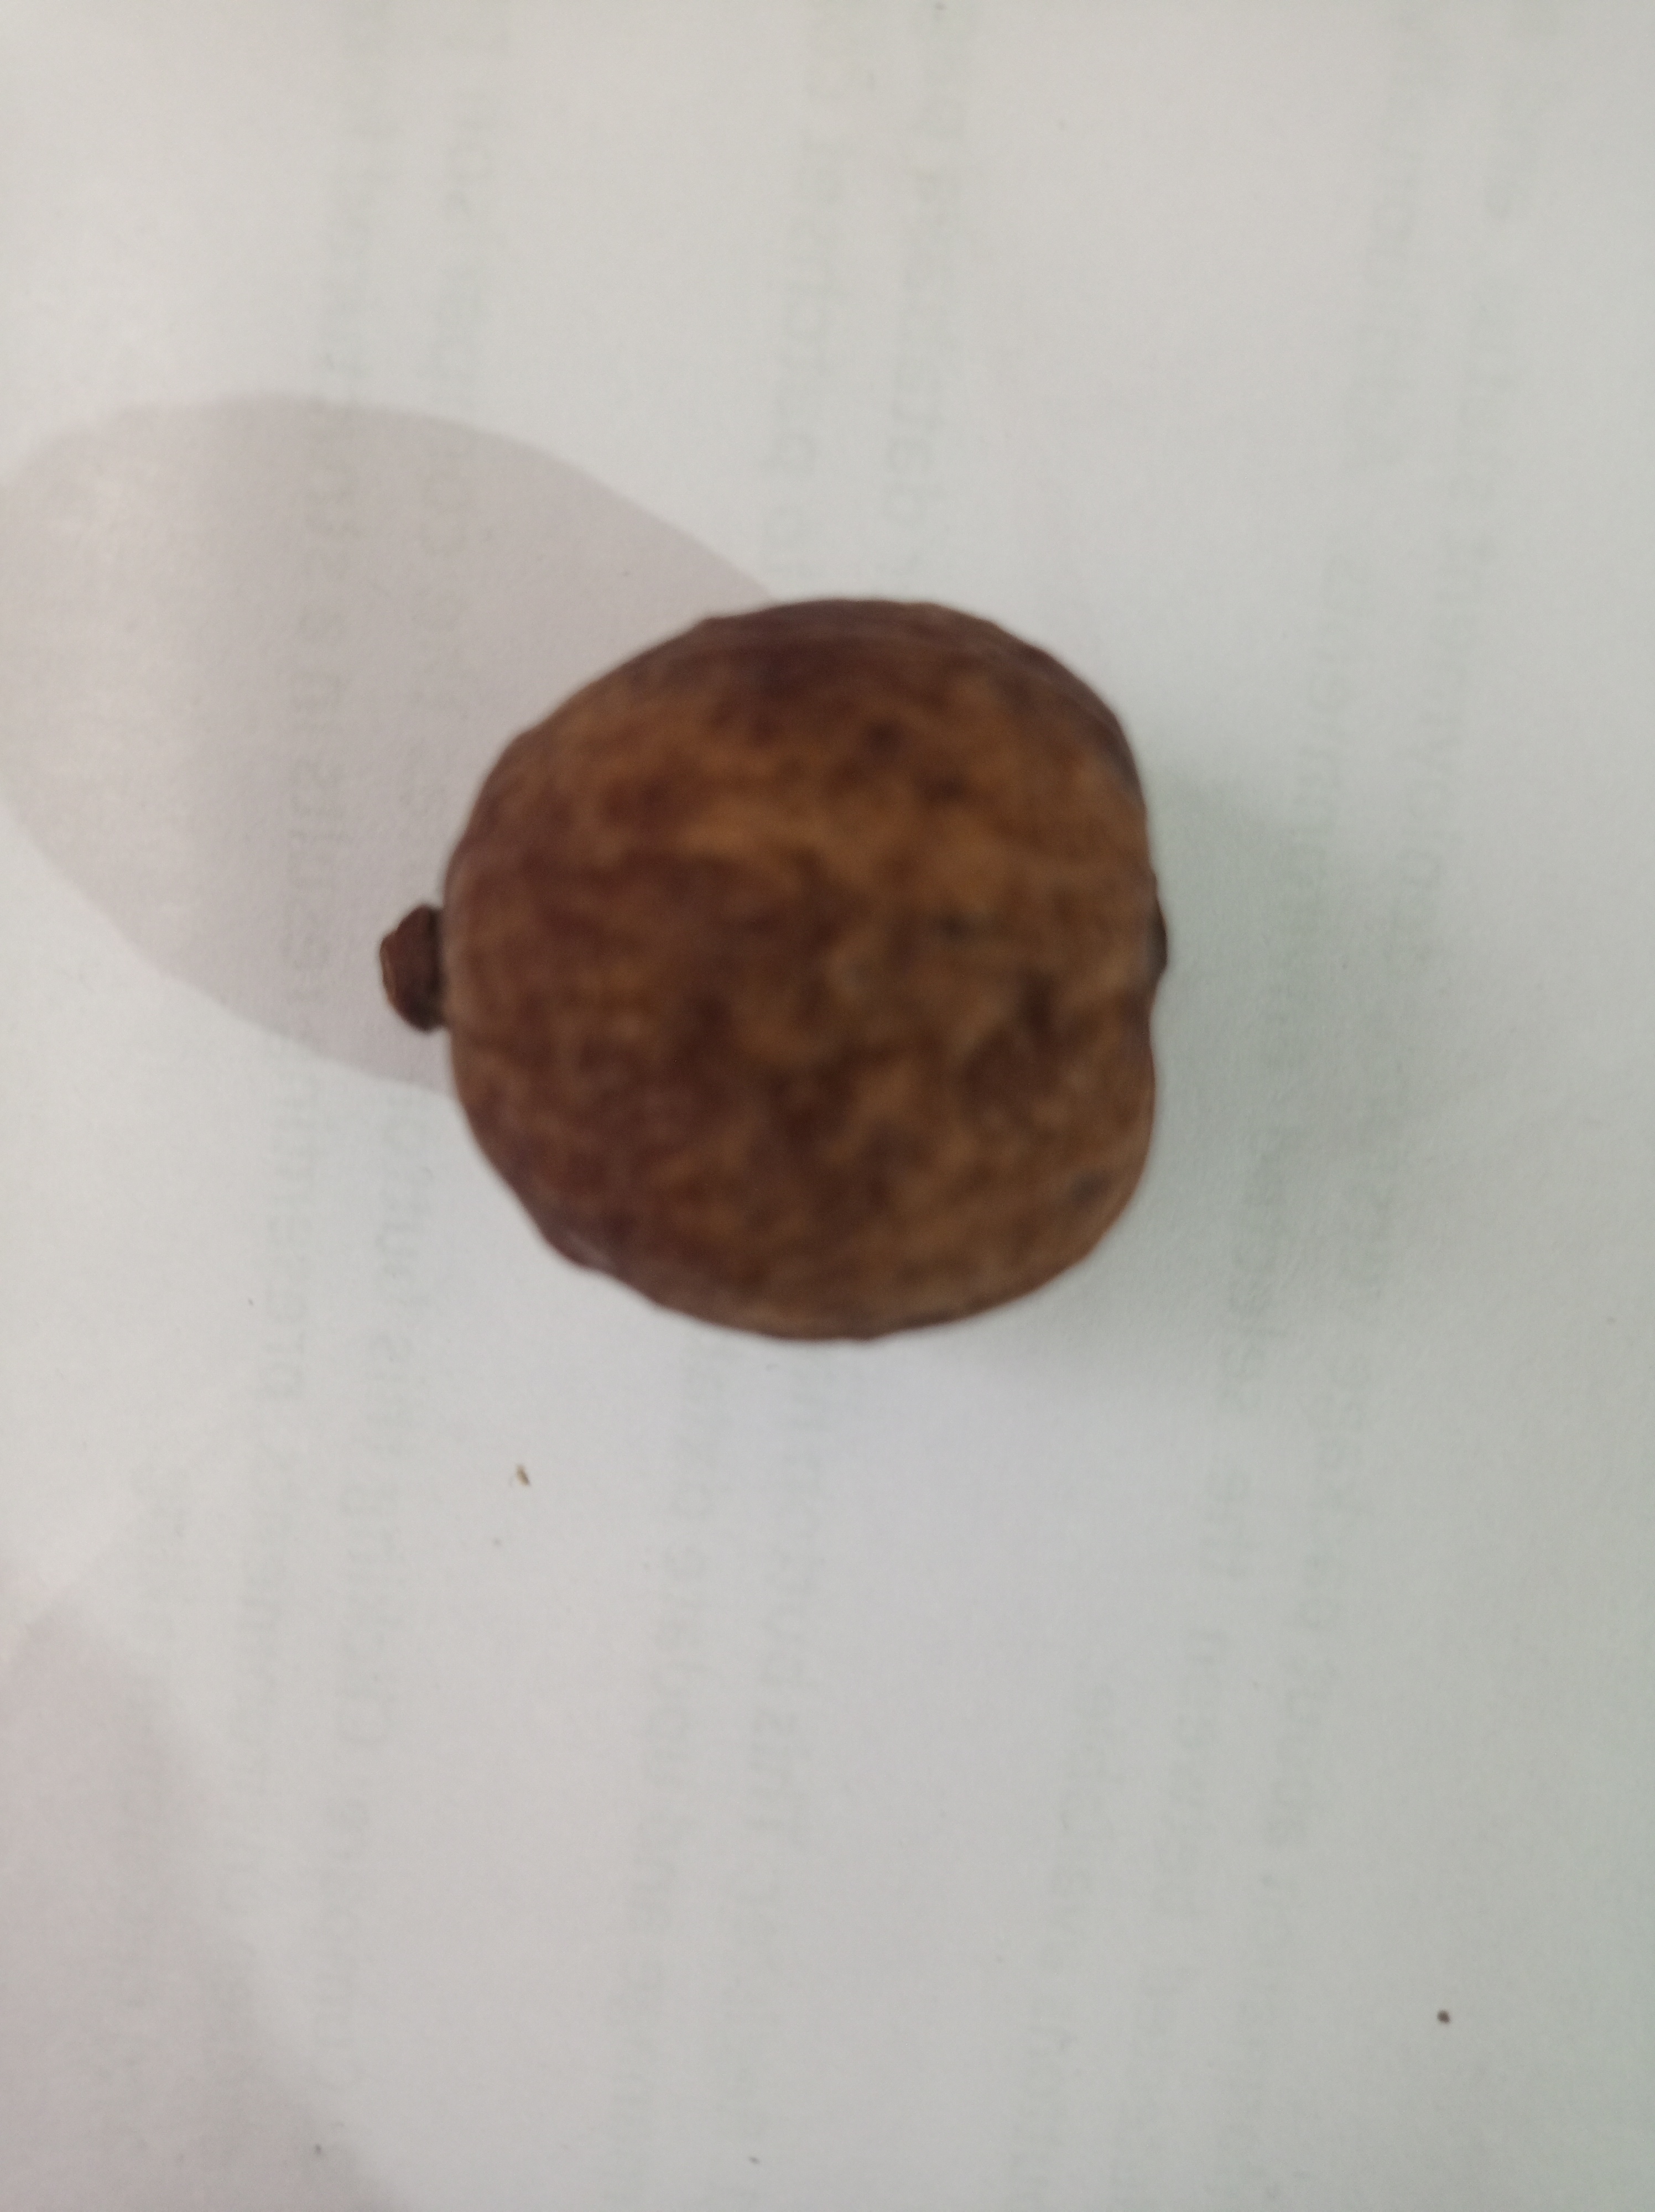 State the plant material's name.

madanphal
